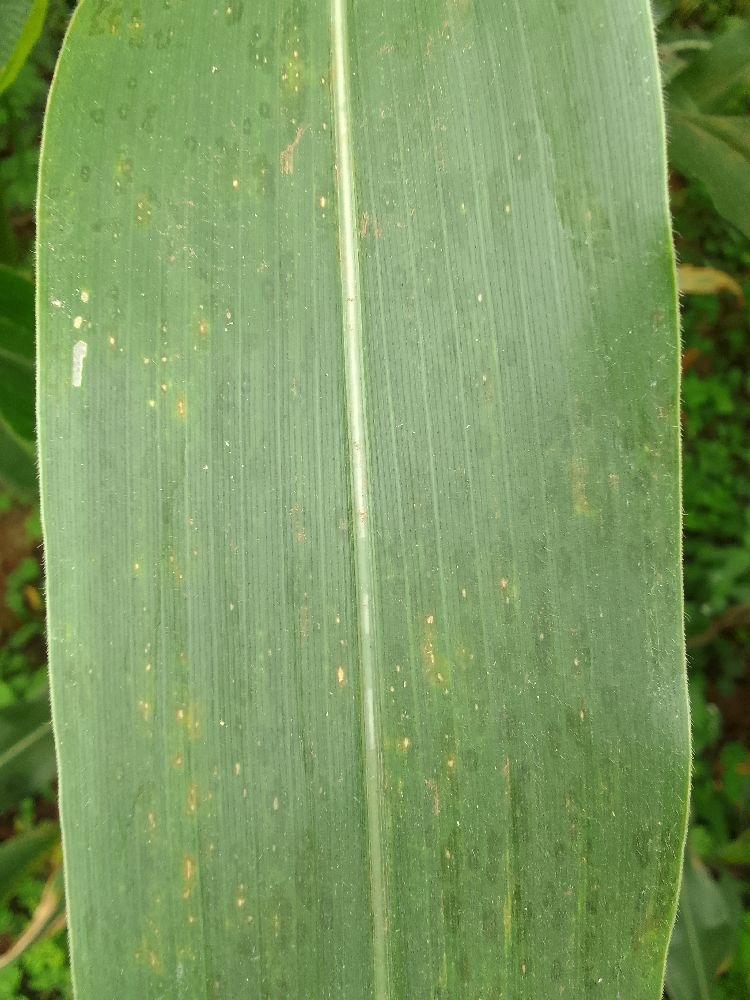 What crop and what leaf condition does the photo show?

maize, healthy
